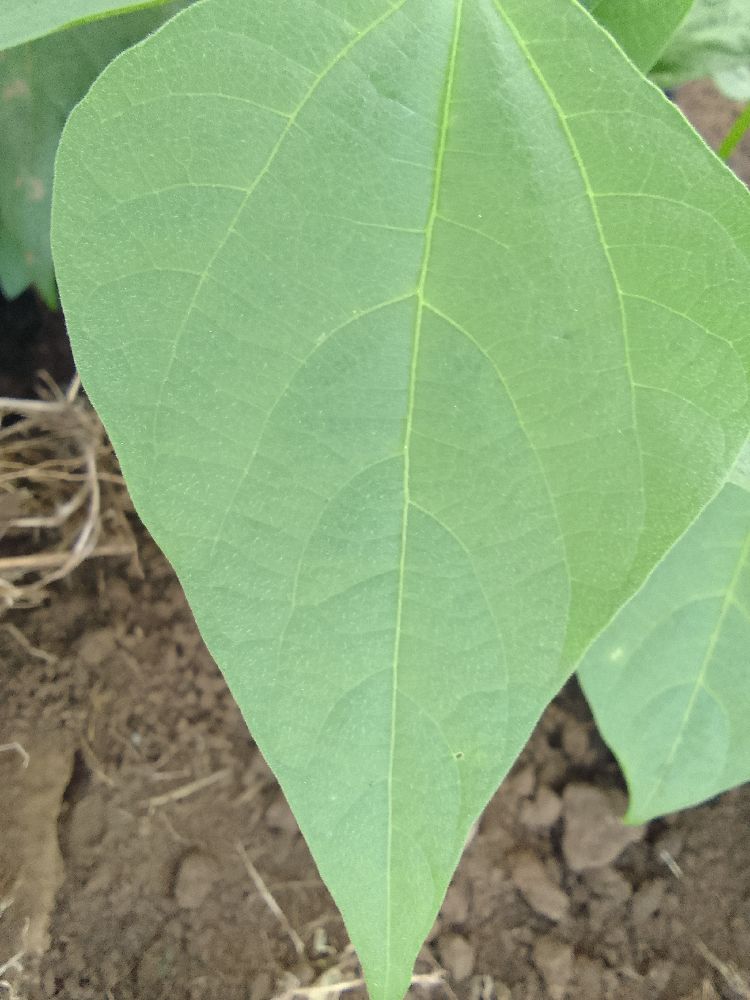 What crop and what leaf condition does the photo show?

common bean, healthy
